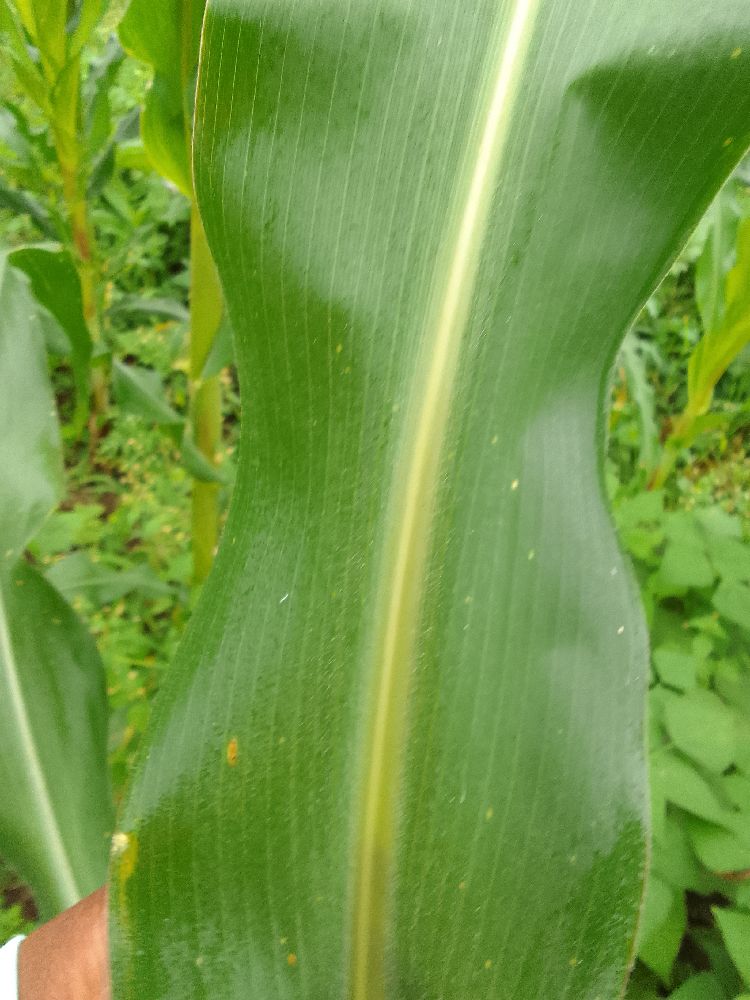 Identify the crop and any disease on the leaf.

maize, healthy
